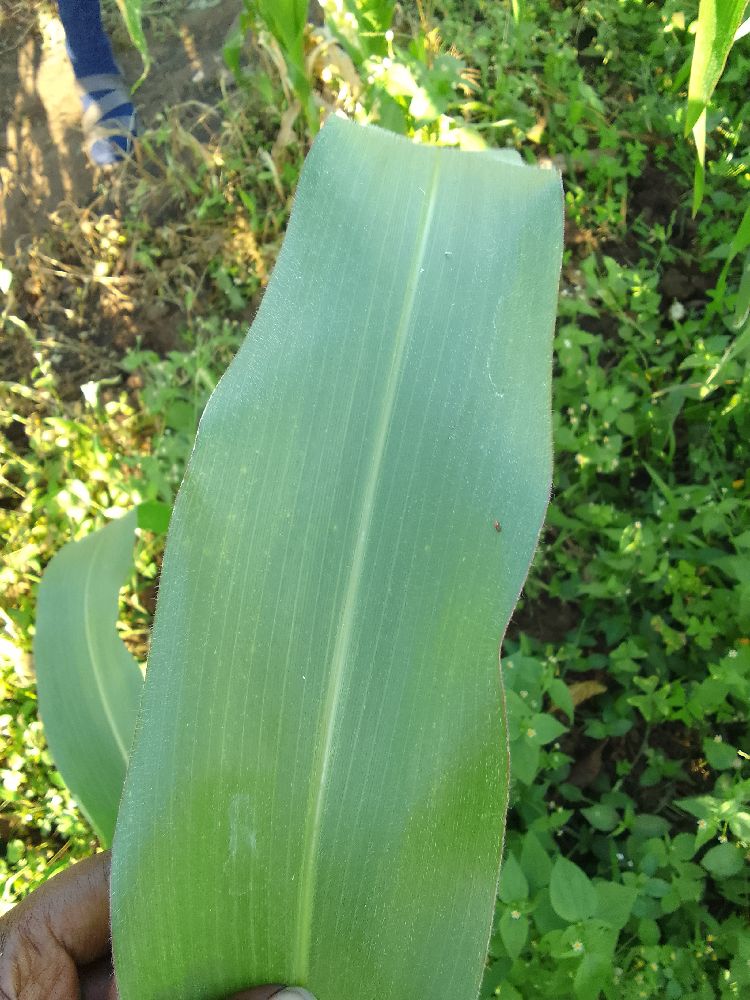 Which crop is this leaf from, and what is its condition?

maize, healthy
